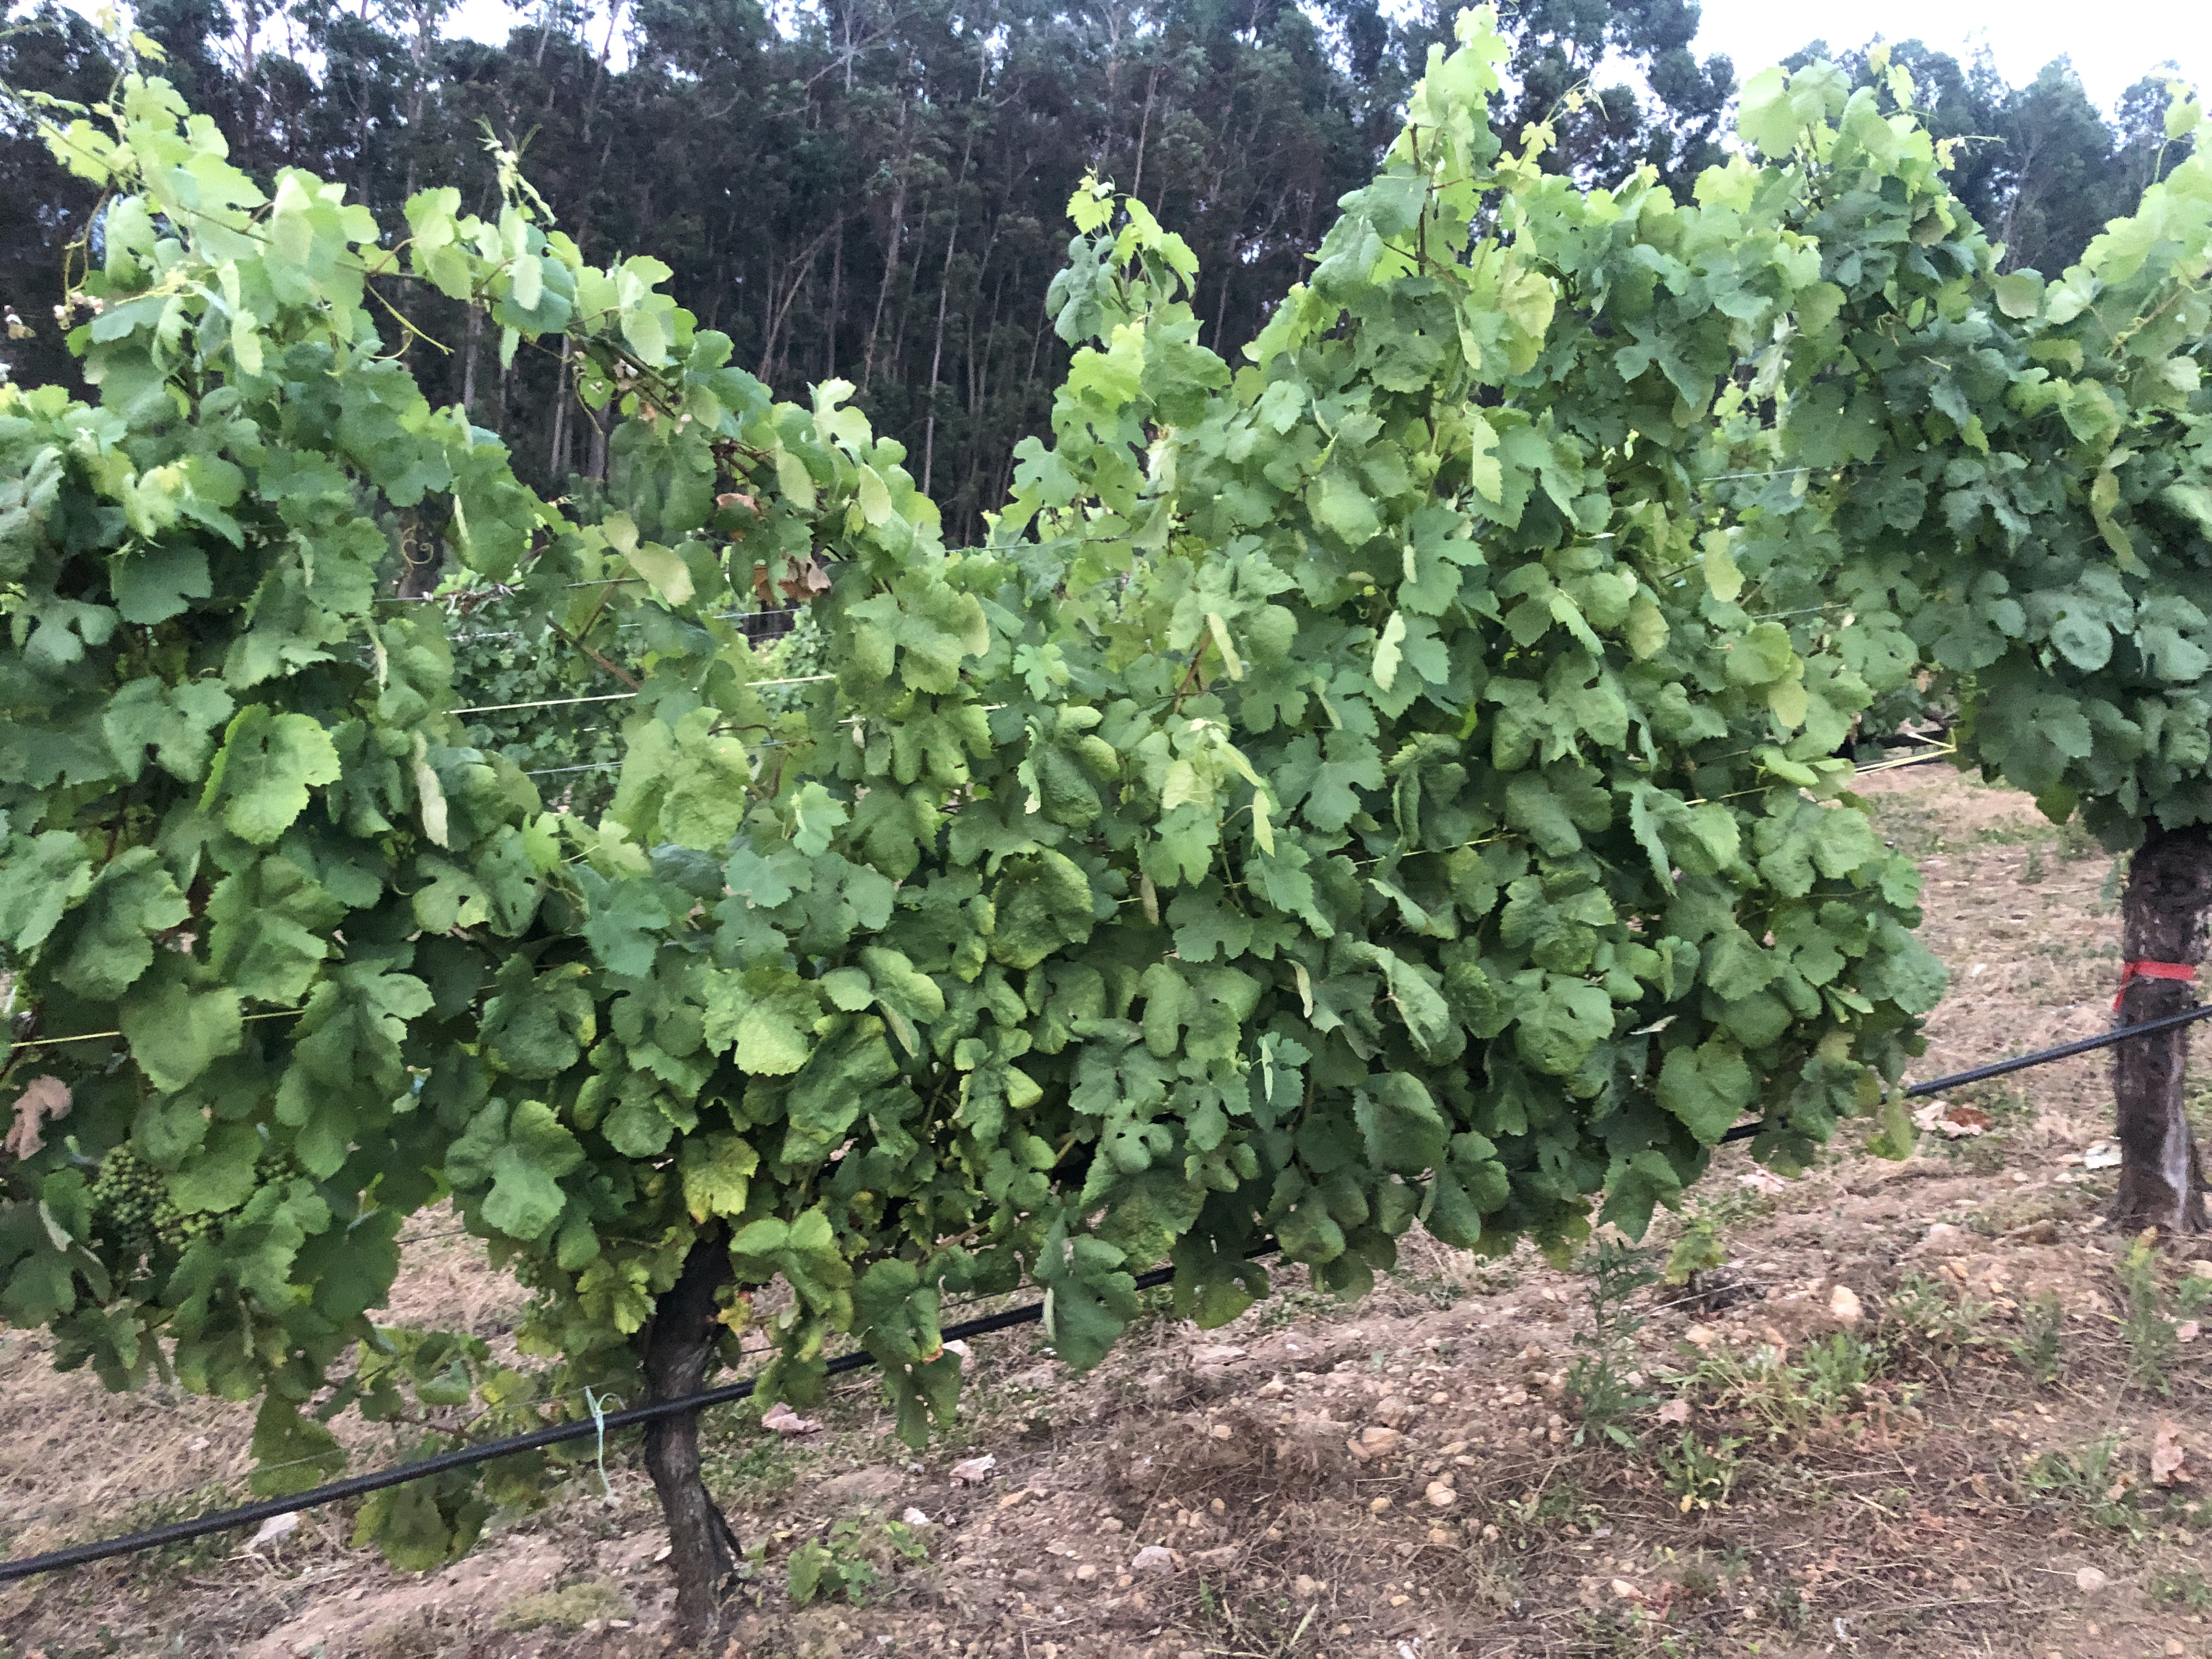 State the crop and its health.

grapevine, not affected by esca disease
